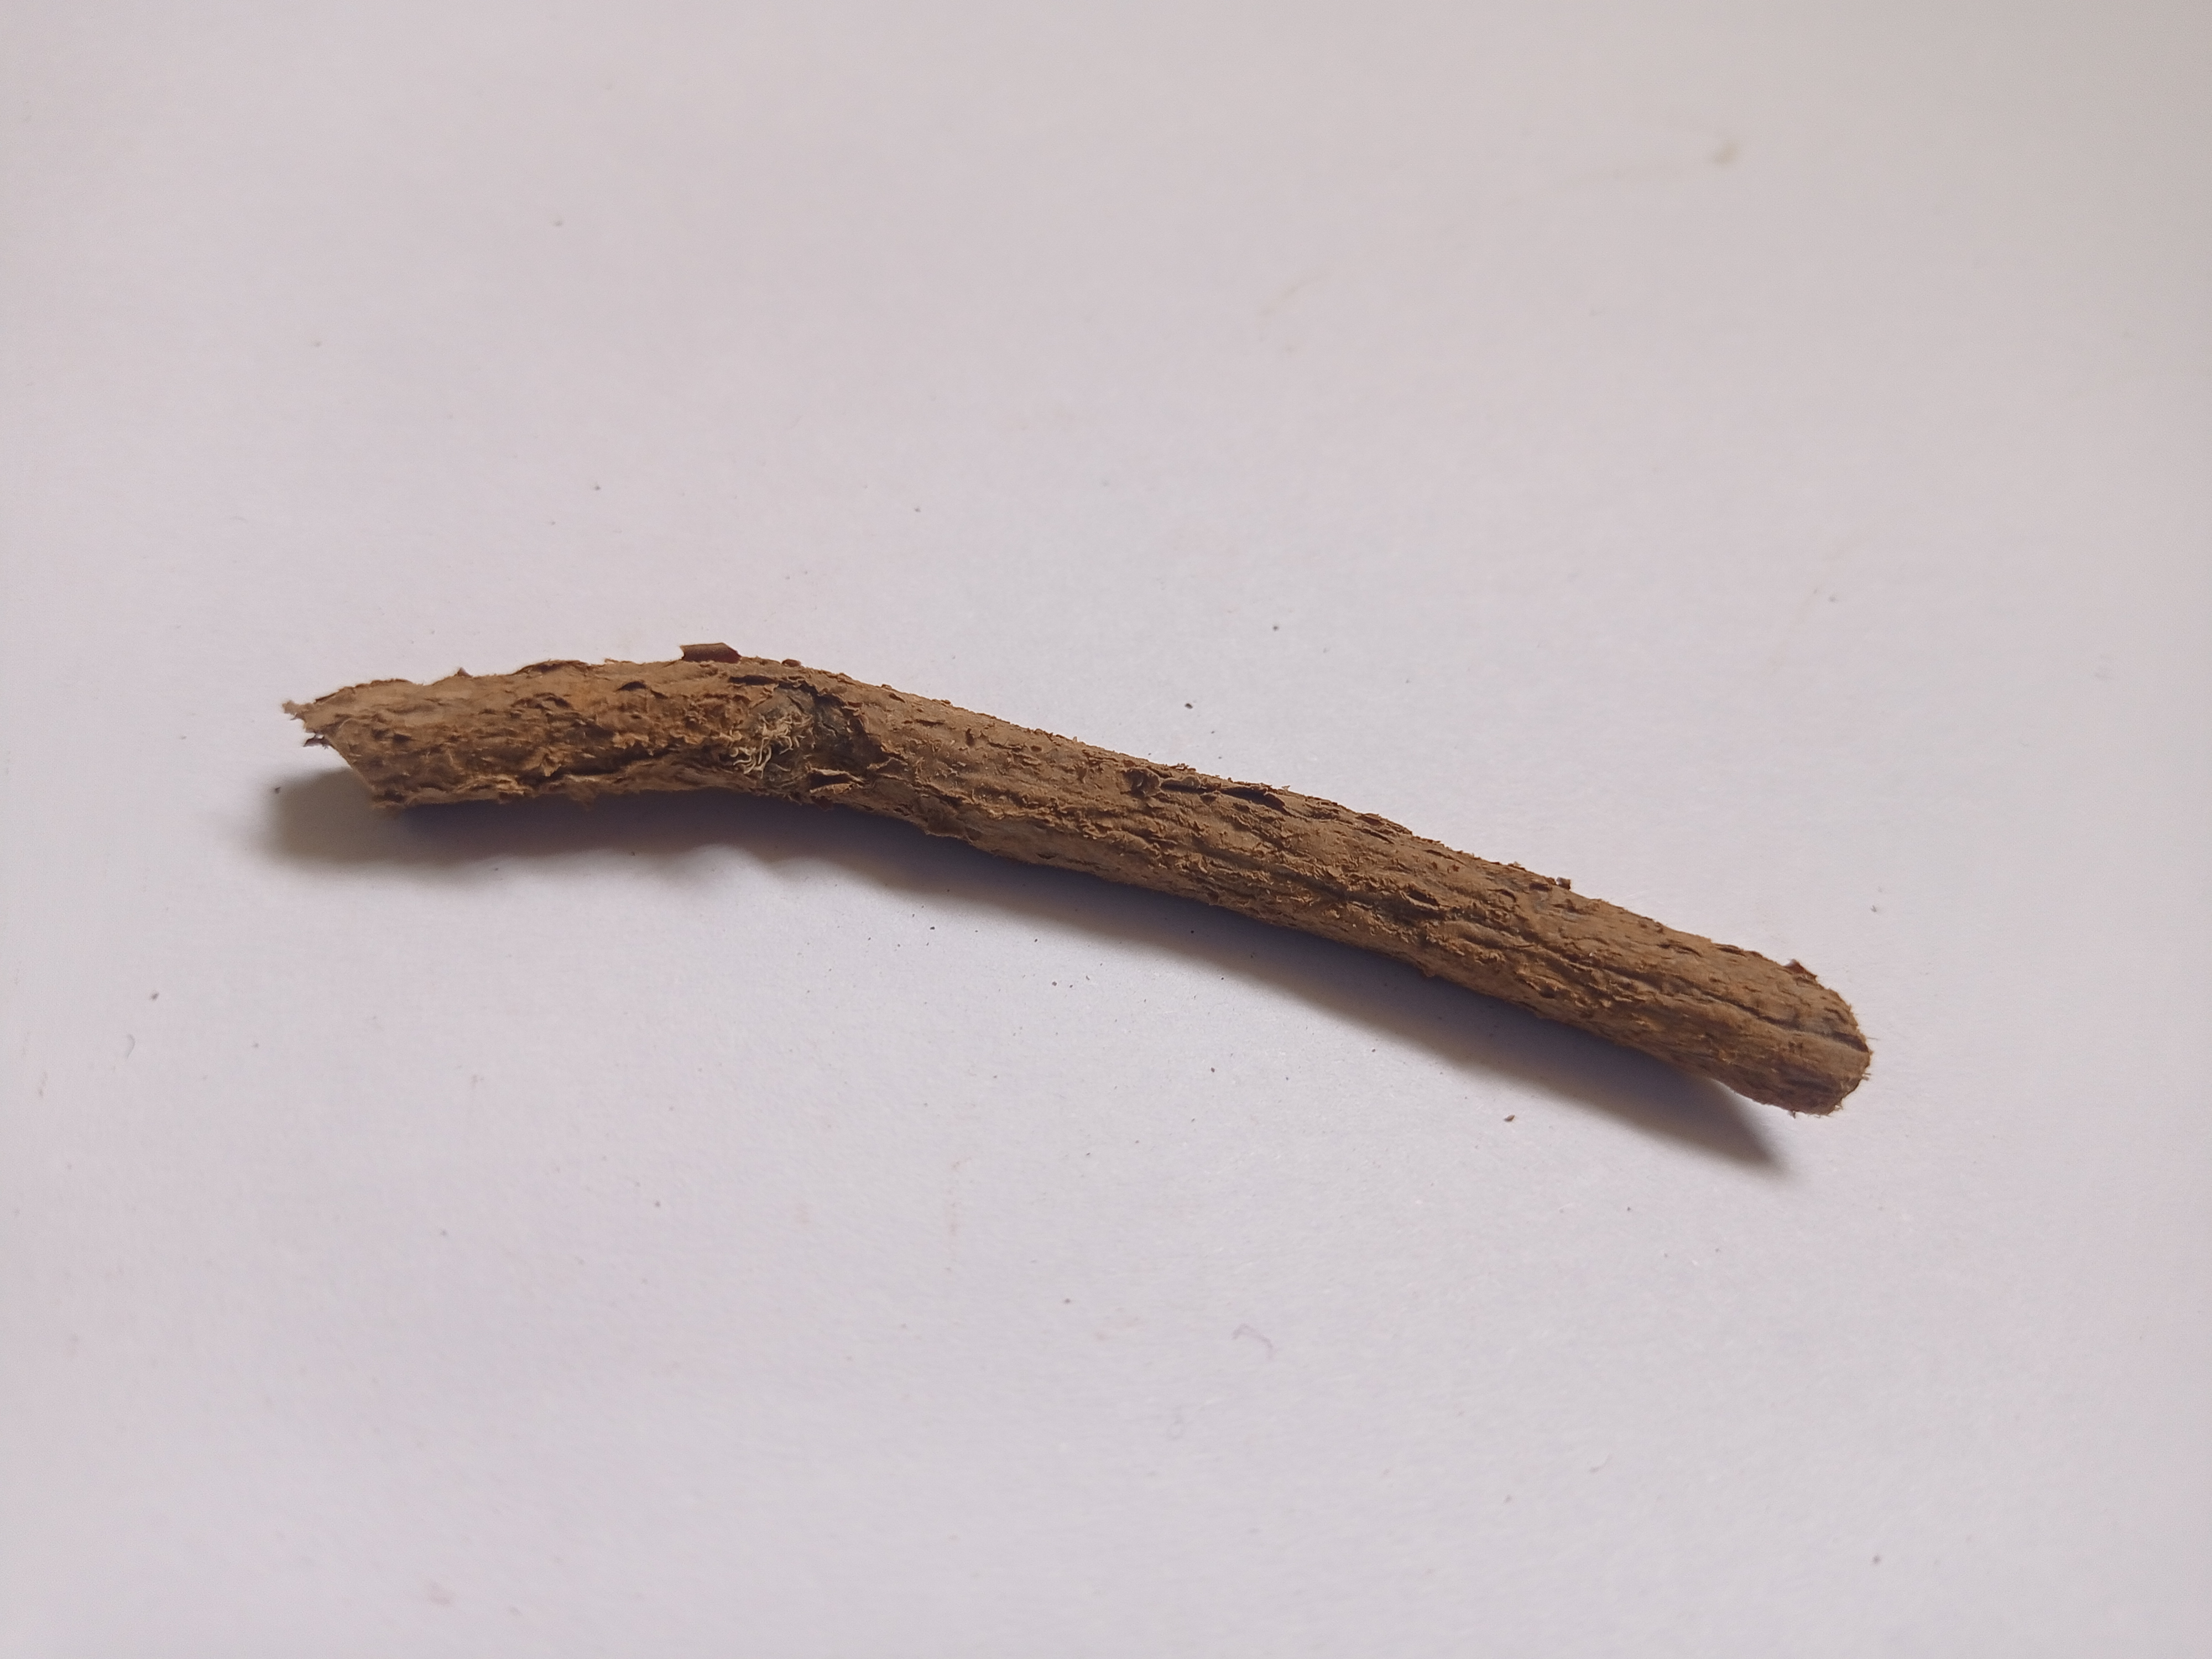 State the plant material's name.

jesthamadh
